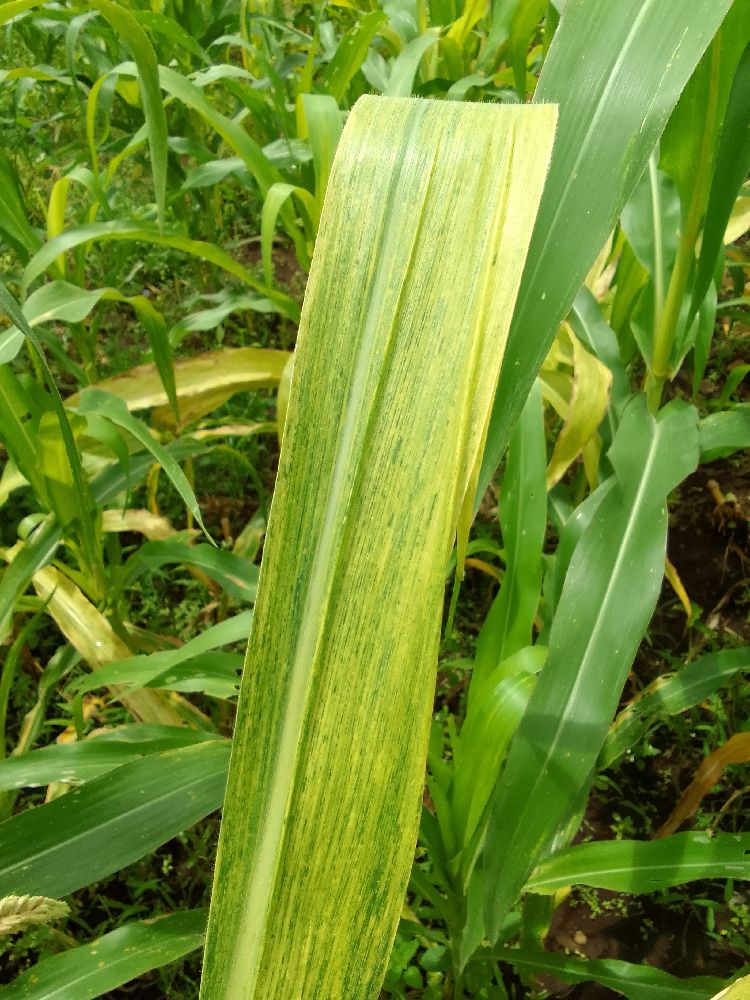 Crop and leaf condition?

maize, maize lethal necrosis
